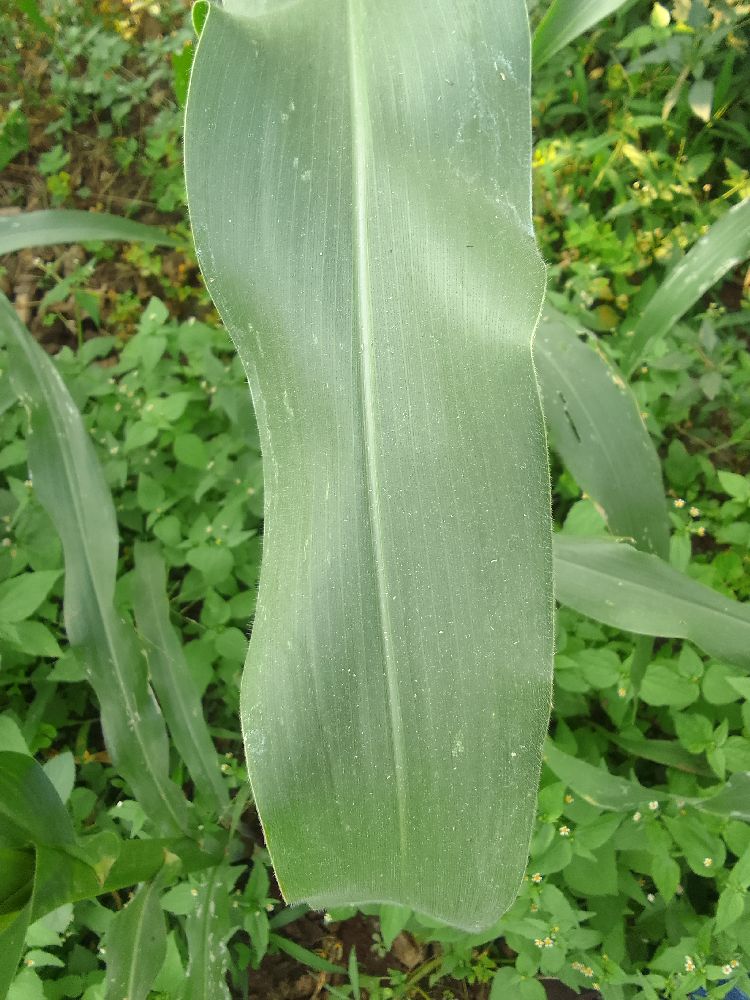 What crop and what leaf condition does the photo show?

maize, healthy
